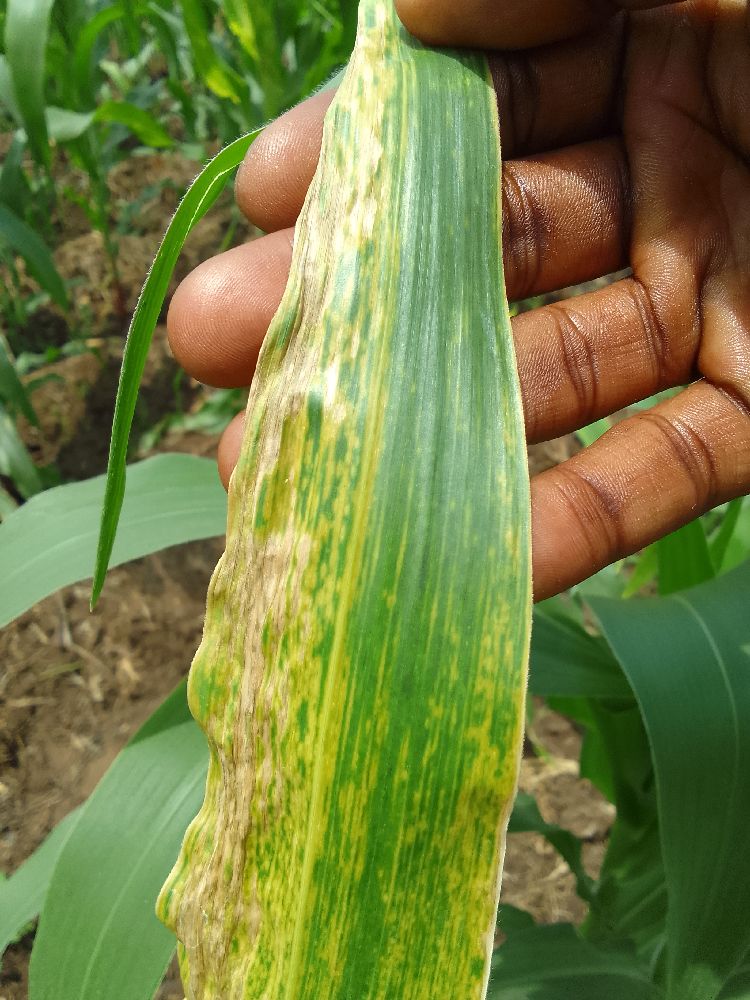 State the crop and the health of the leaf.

maize, maize lethal necrosis
